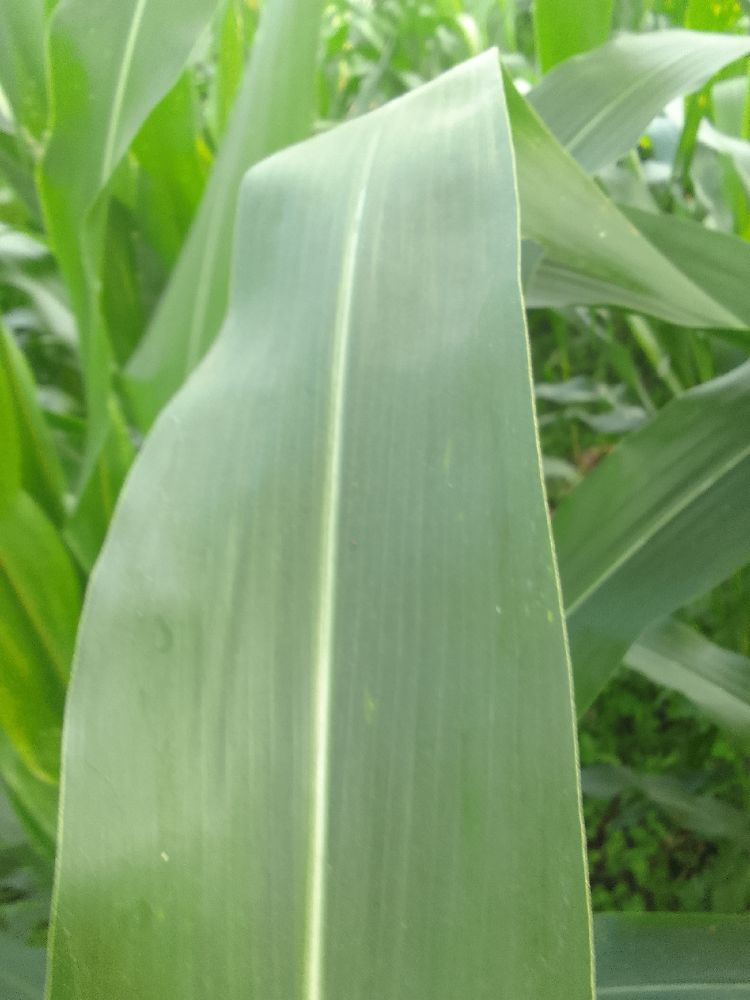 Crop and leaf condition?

maize, healthy
